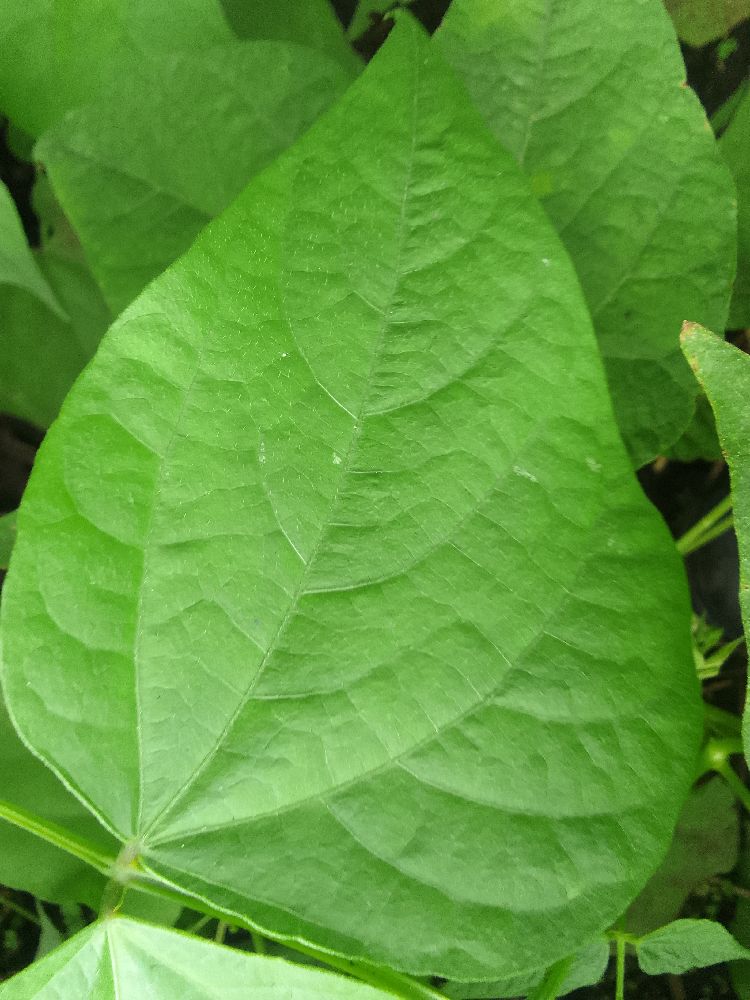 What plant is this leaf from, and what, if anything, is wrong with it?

common bean, healthy
